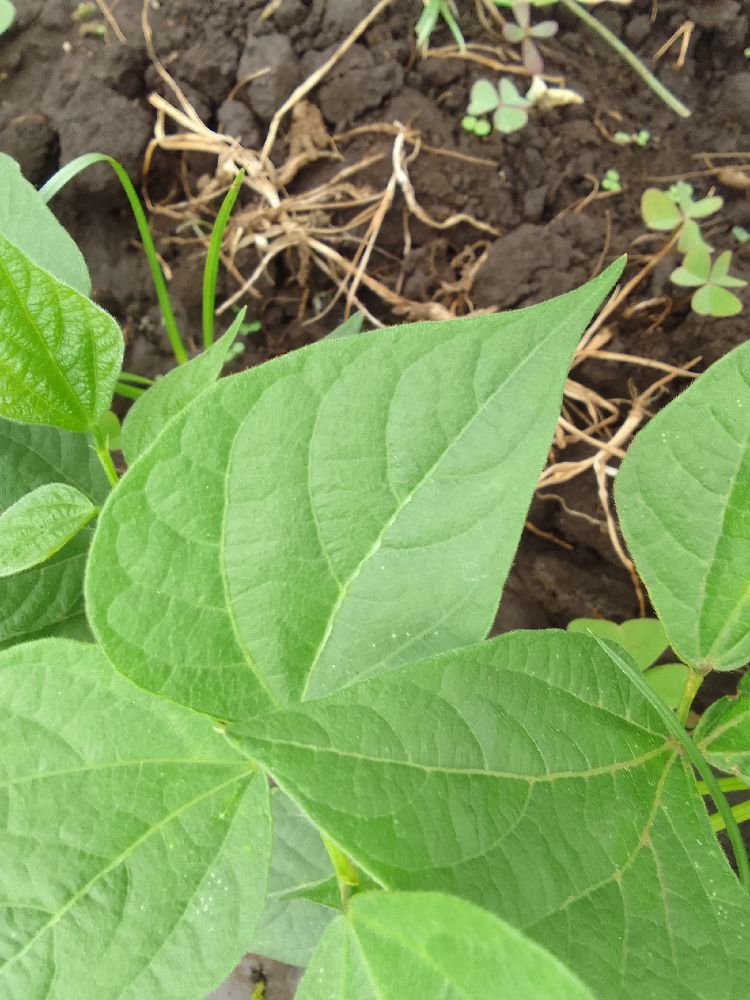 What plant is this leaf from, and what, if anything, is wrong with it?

common bean, healthy
